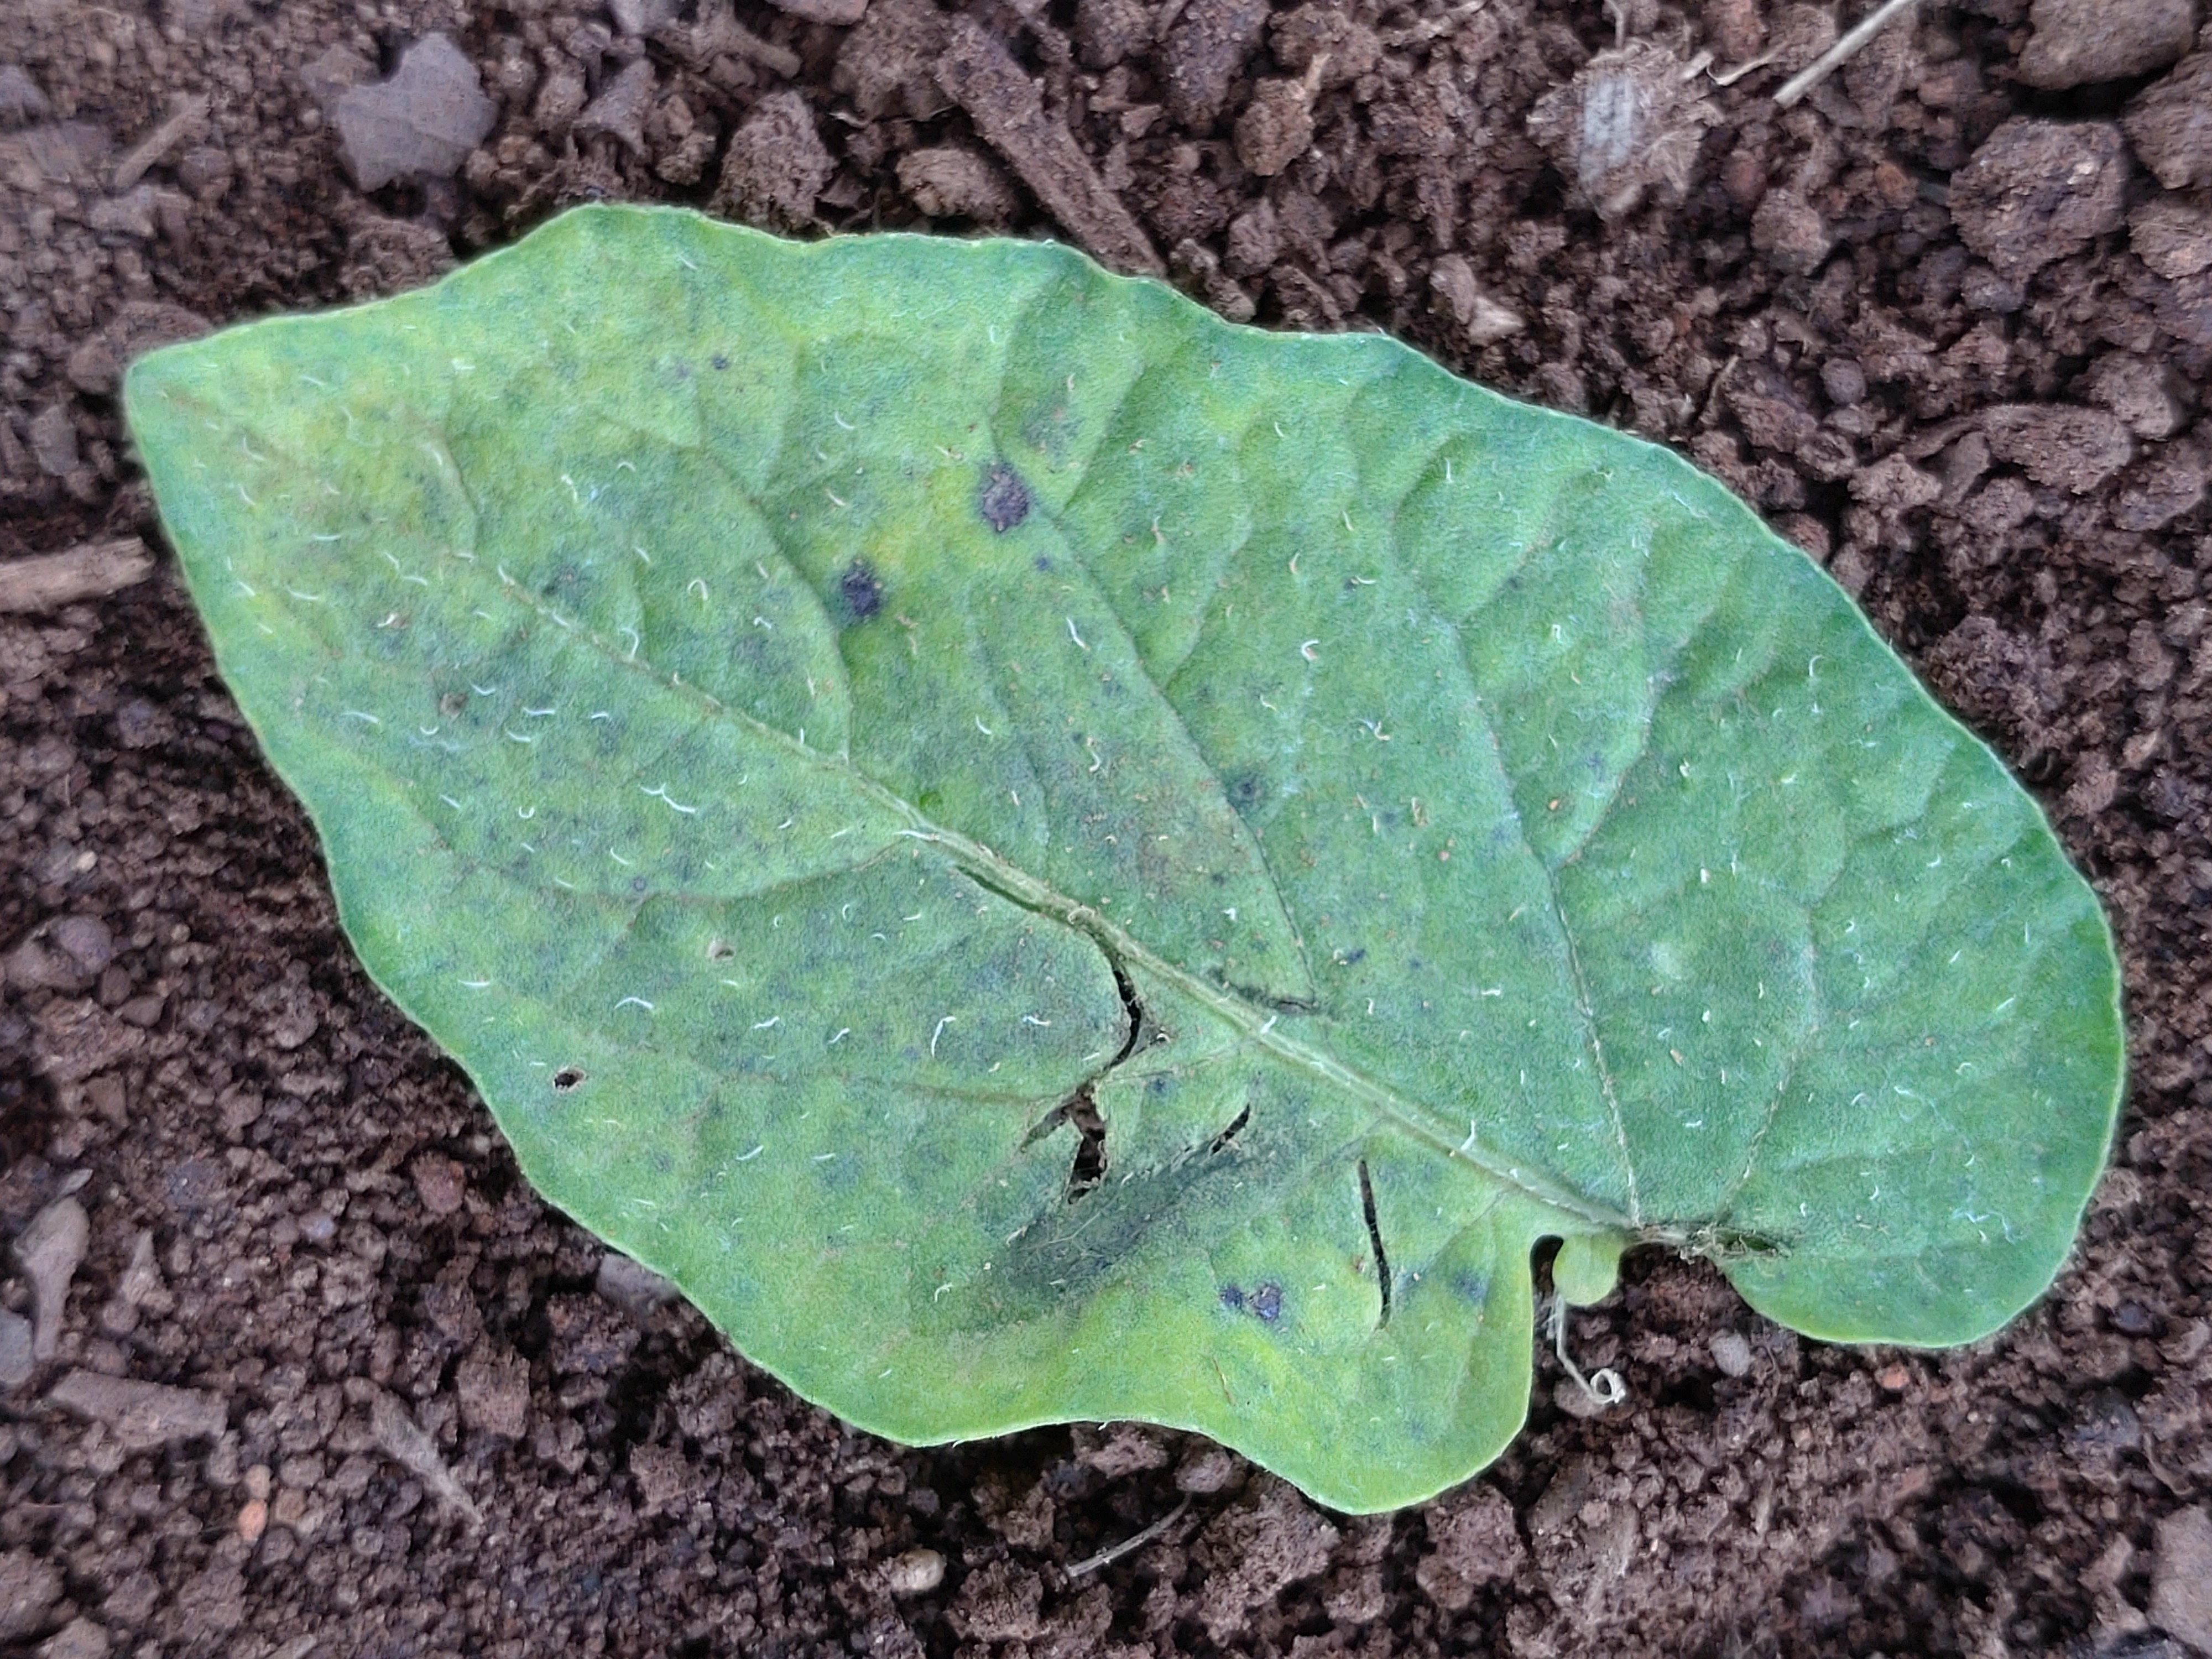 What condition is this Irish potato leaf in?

late blight
